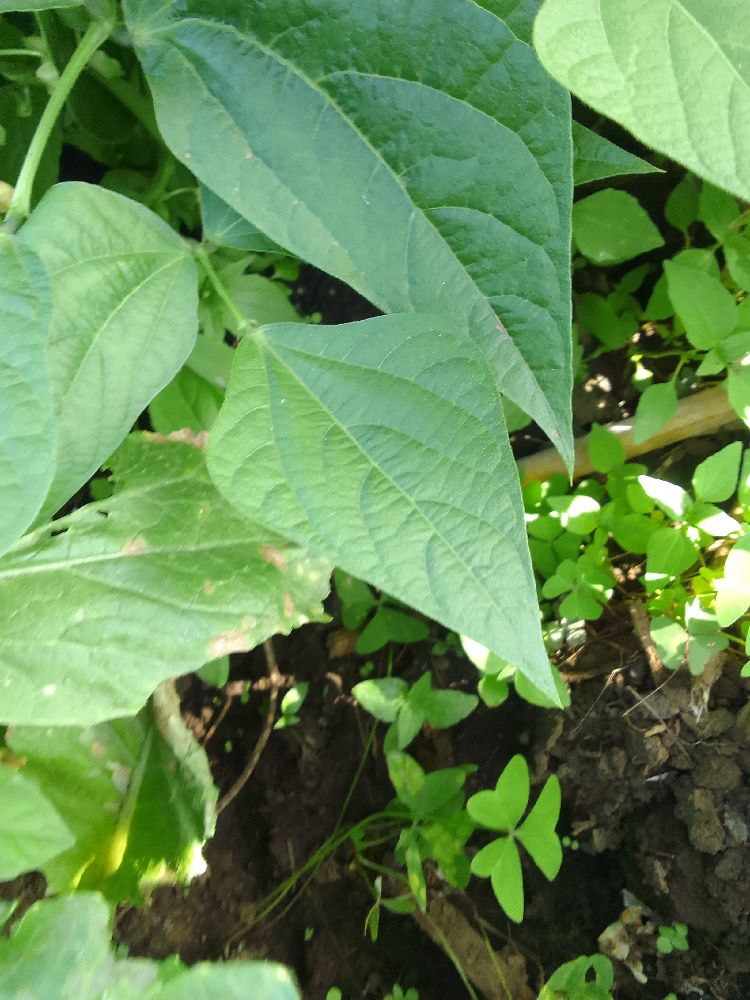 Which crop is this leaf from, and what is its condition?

common bean, healthy
